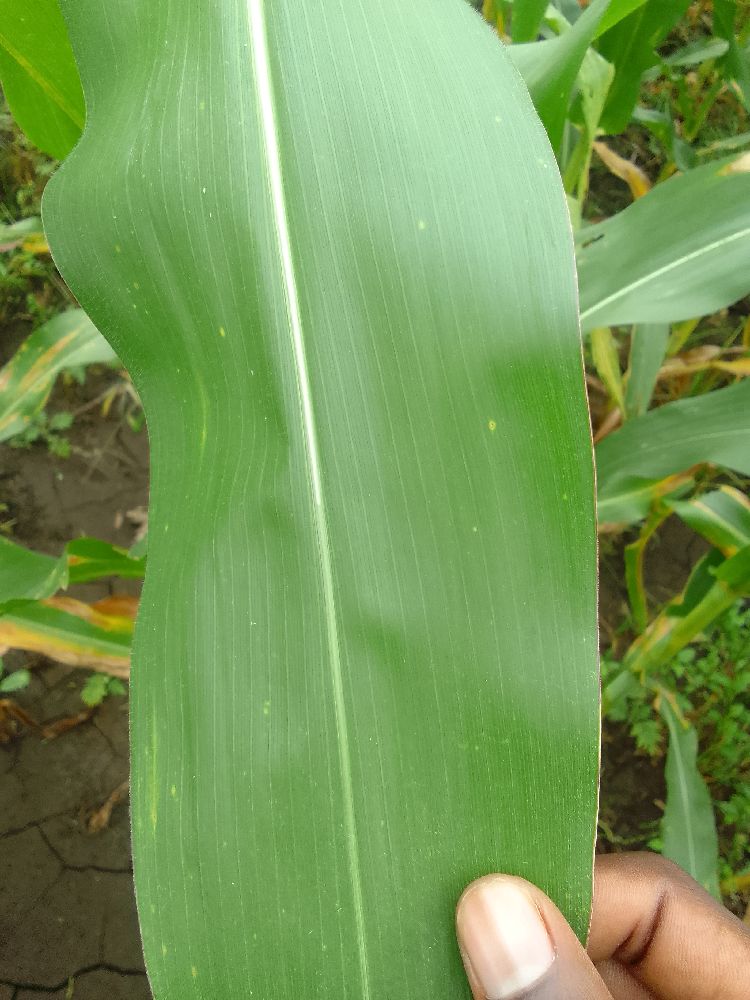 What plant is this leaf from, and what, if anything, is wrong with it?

maize, healthy
